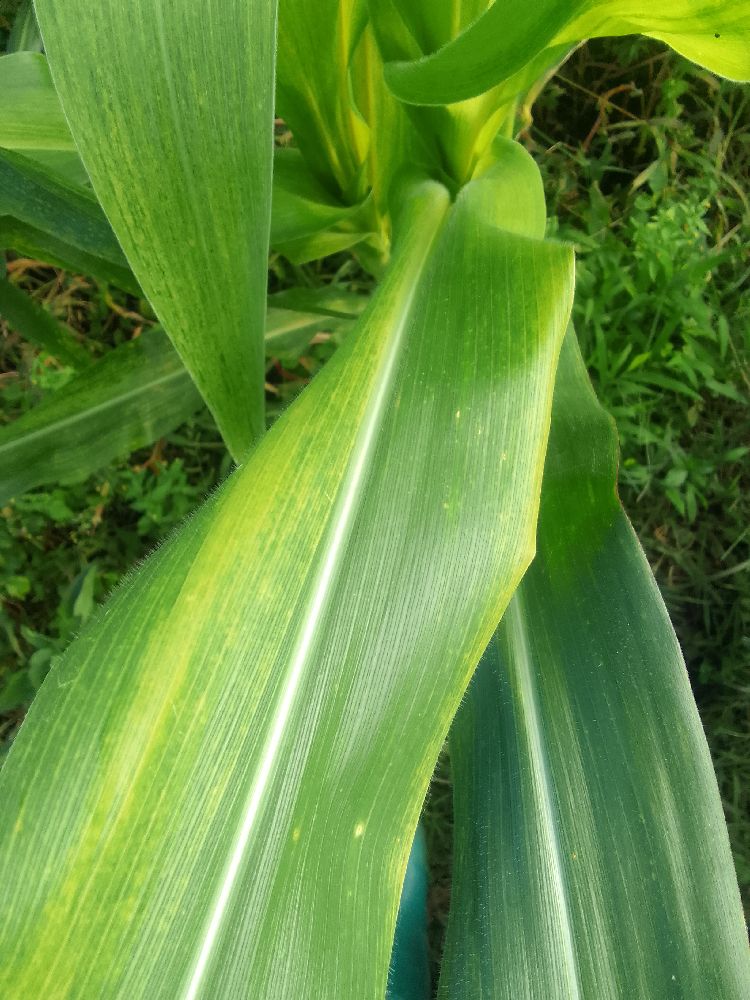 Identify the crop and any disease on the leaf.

maize, maize lethal necrosis
